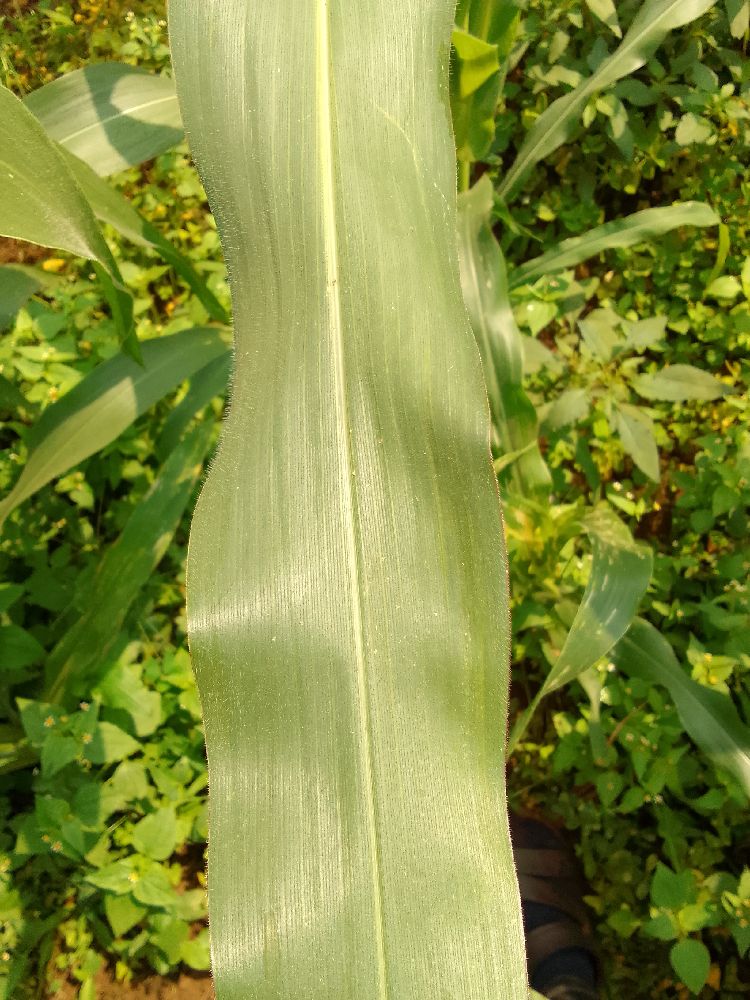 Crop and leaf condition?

maize, healthy
